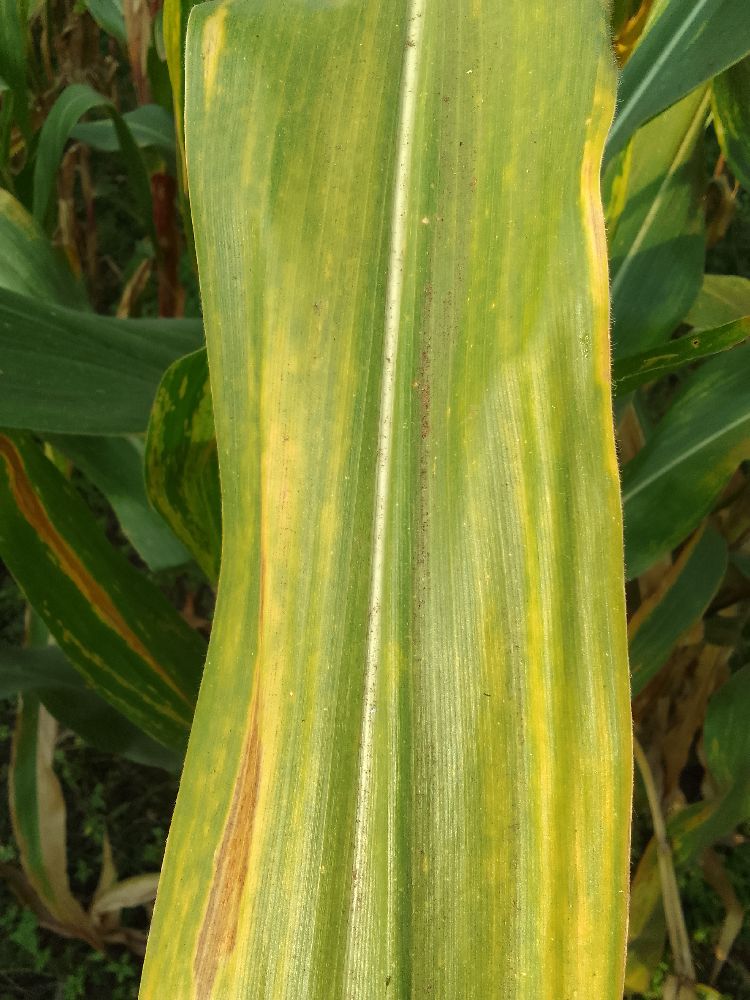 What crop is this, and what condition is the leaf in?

maize, maize lethal necrosis
